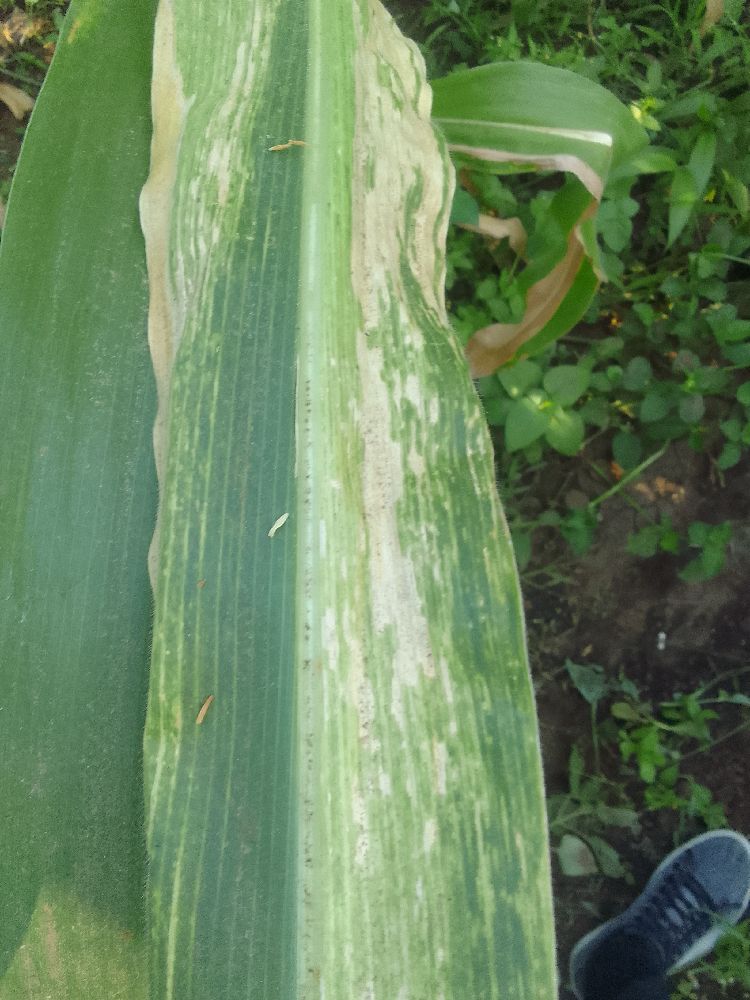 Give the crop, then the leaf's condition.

maize, maize lethal necrosis
